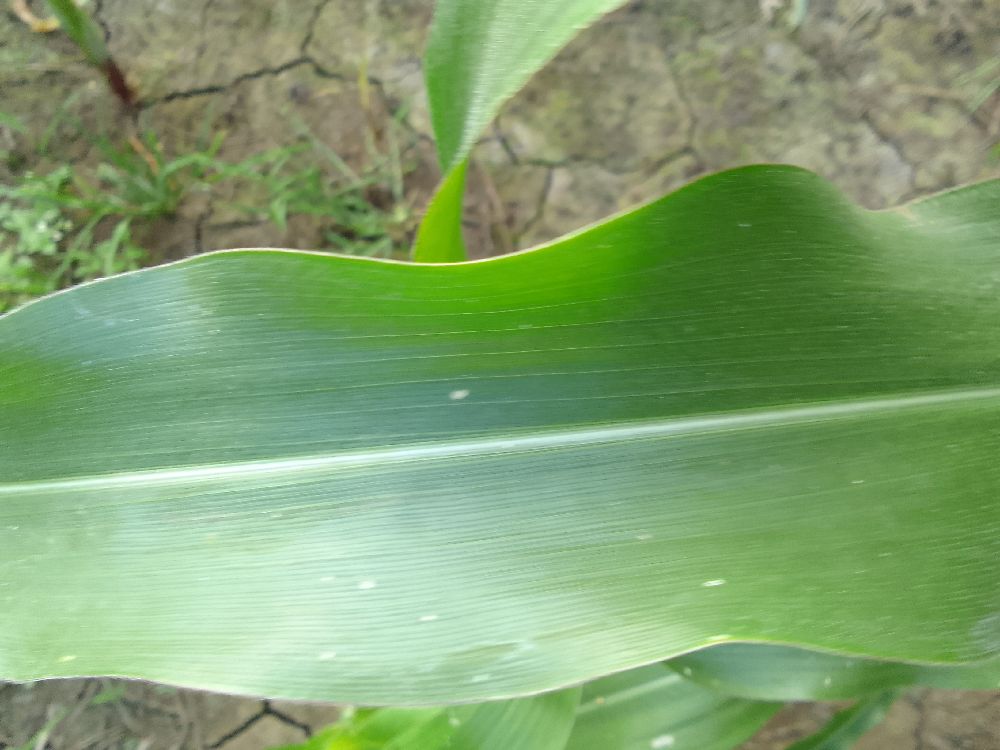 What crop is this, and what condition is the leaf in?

maize, healthy
